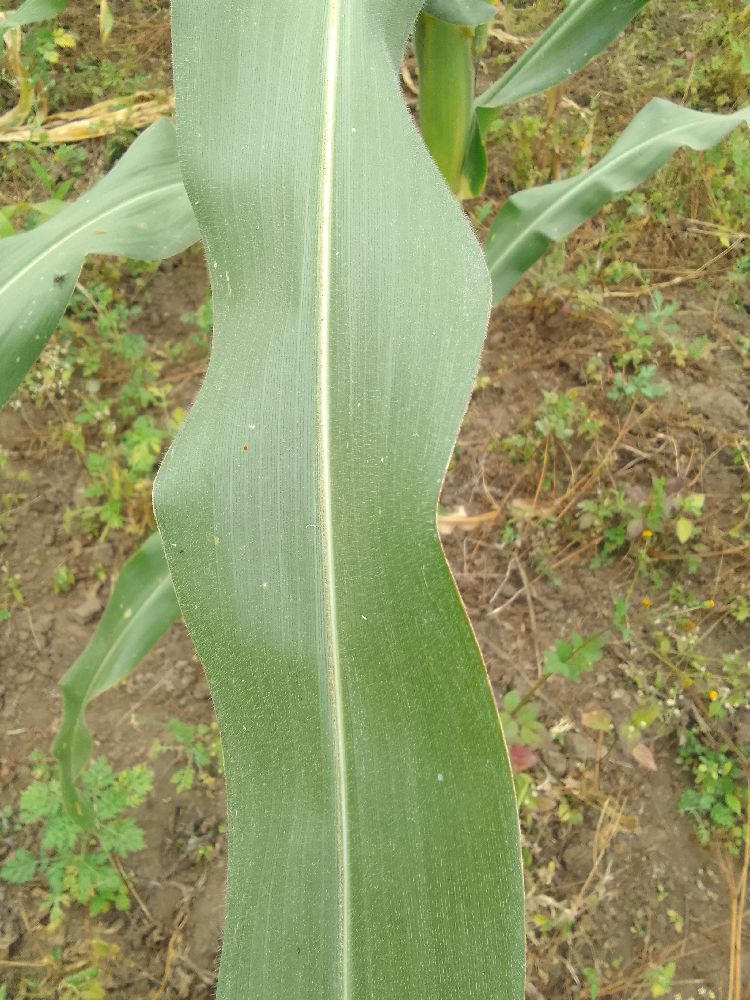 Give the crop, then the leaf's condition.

maize, healthy
